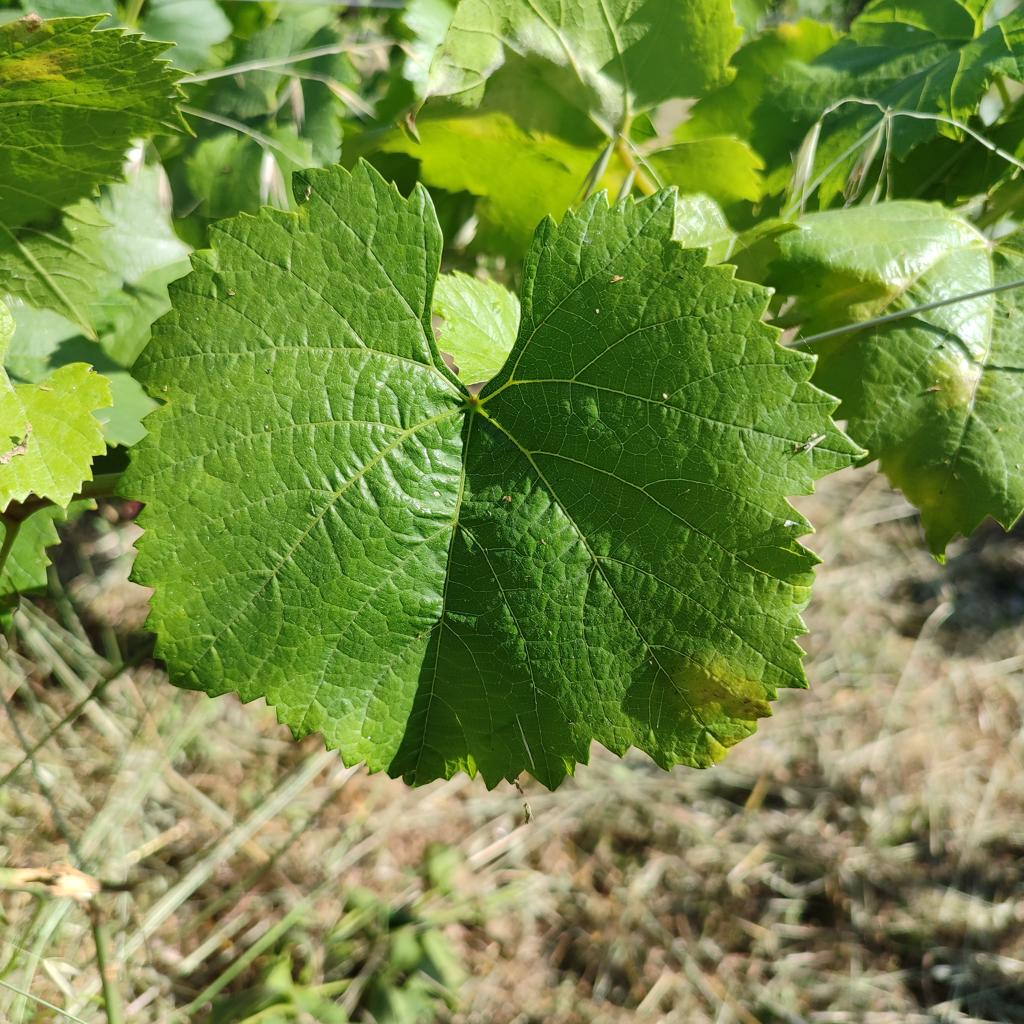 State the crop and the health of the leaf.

grapevine, downy mildew
